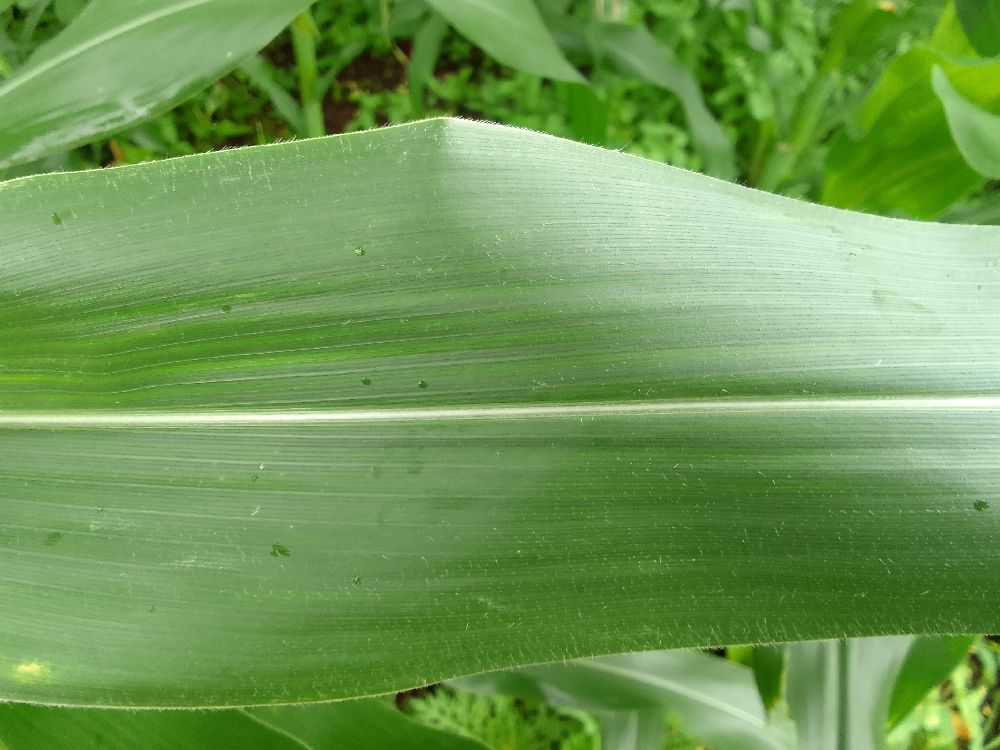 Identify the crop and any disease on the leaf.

maize, healthy
